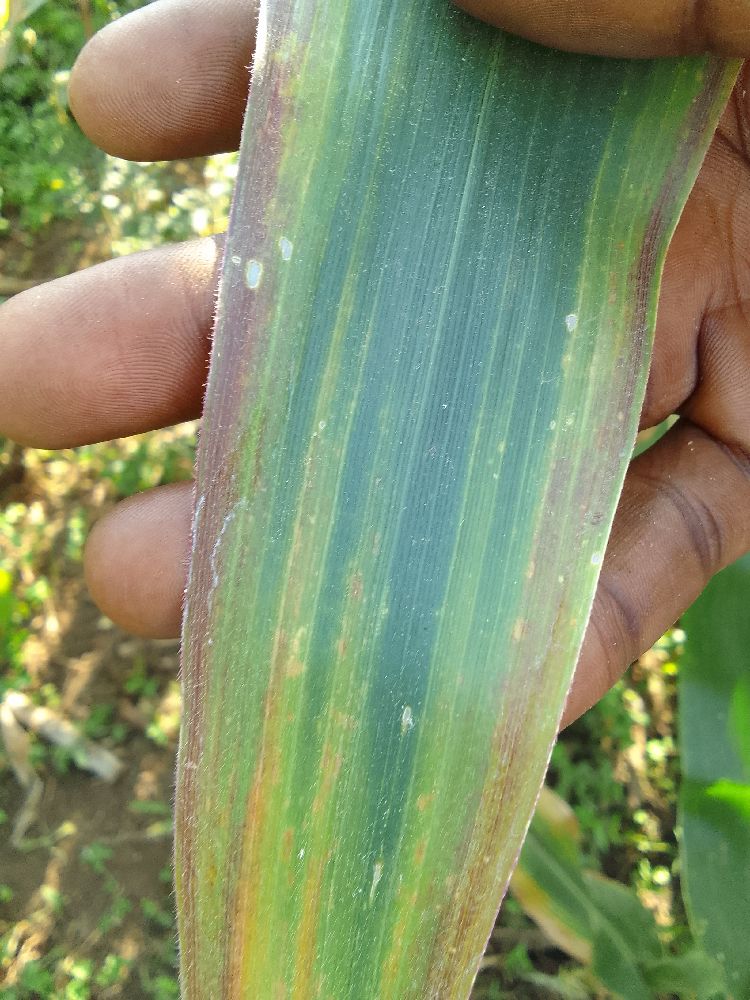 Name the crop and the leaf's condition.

maize, maize lethal necrosis
